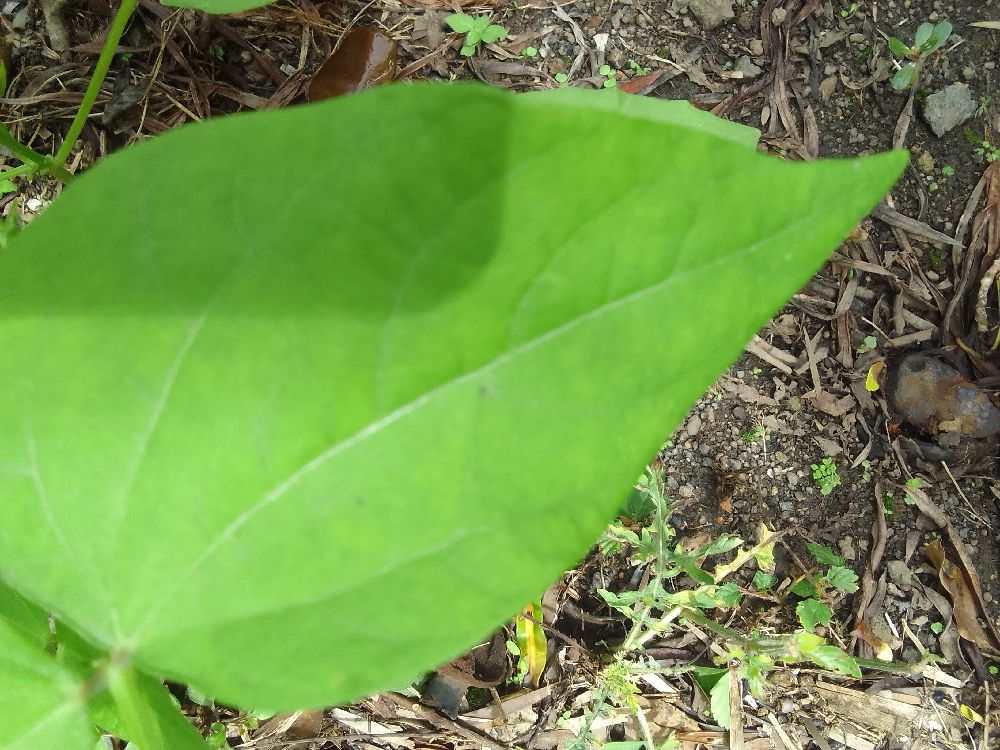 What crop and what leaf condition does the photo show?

common bean, healthy
